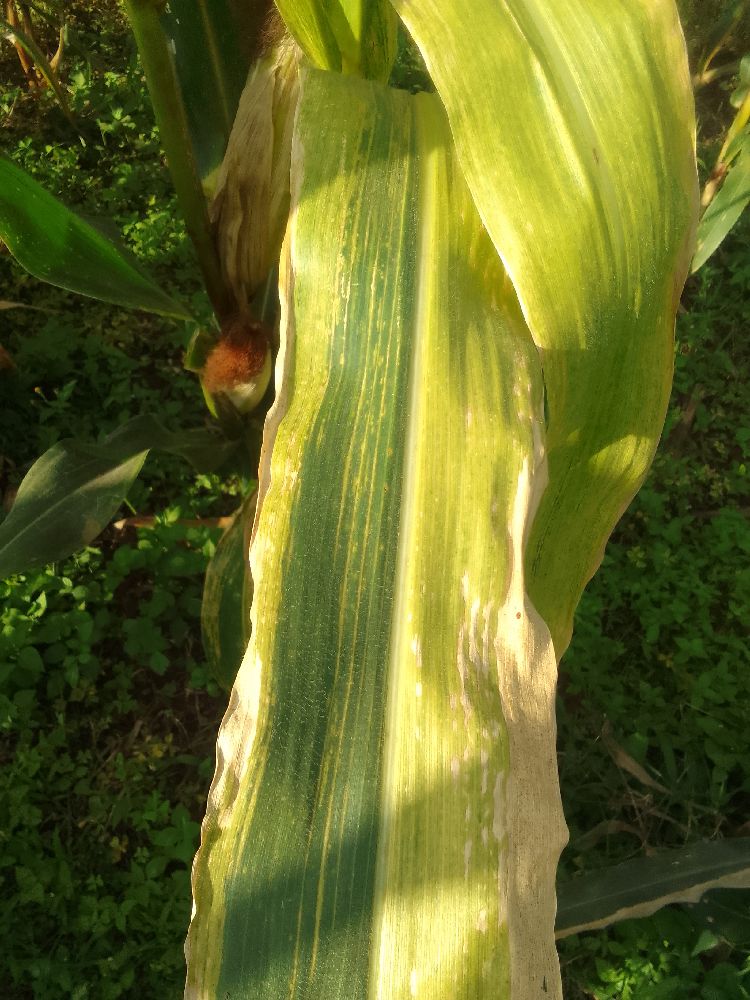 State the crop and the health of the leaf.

maize, maize lethal necrosis
